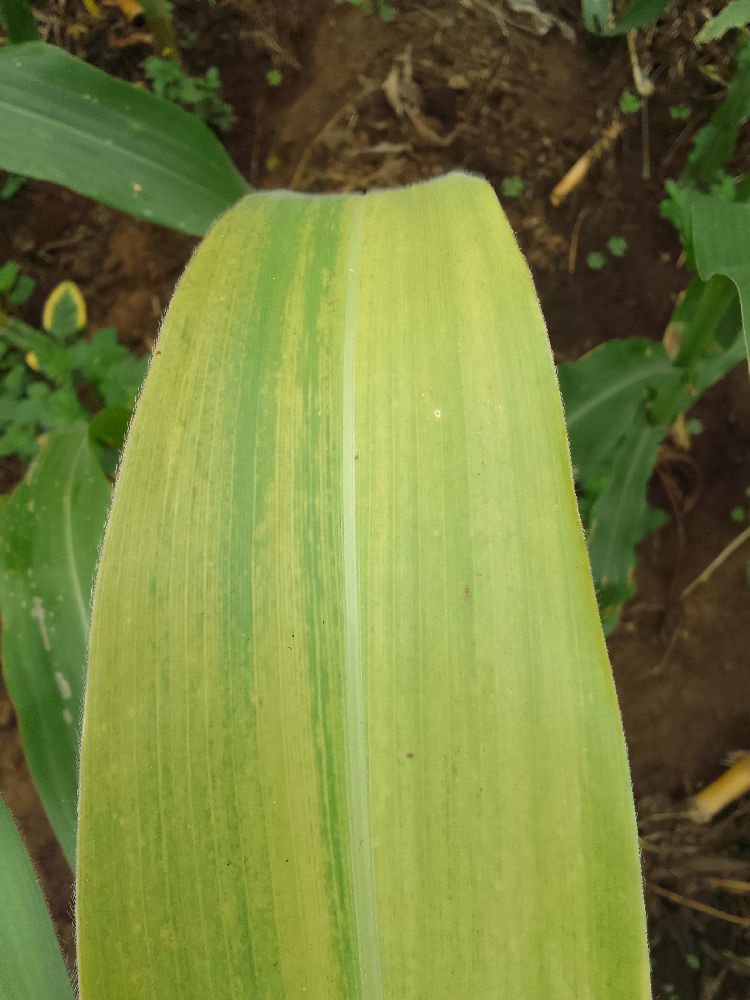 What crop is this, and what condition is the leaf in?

maize, maize lethal necrosis
